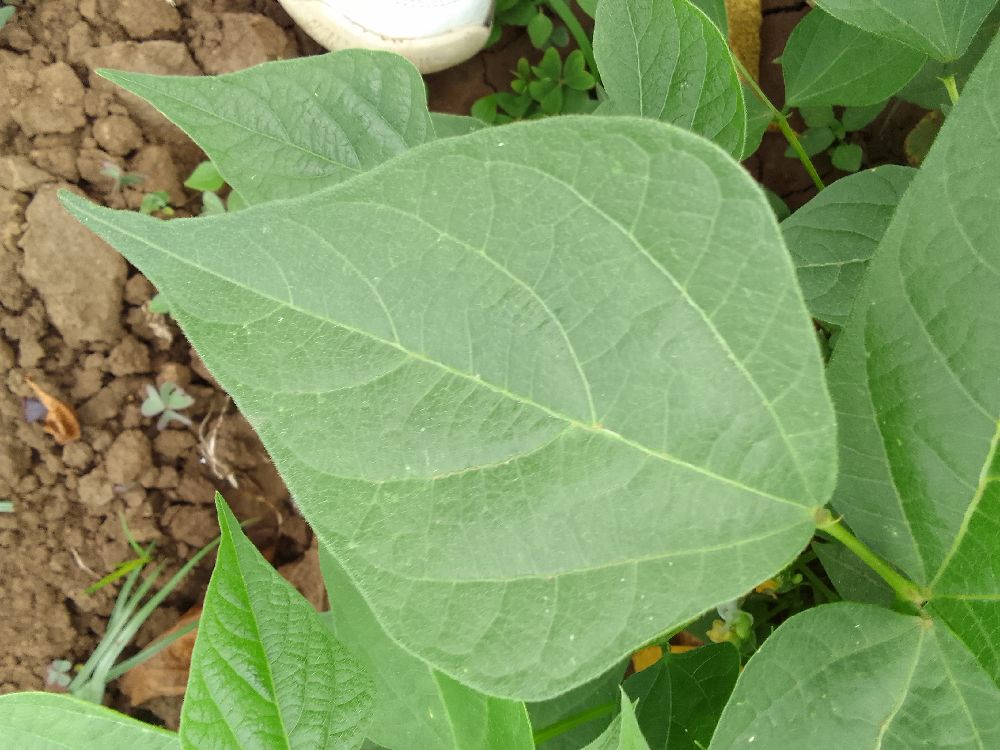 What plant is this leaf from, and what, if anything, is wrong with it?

common bean, healthy
